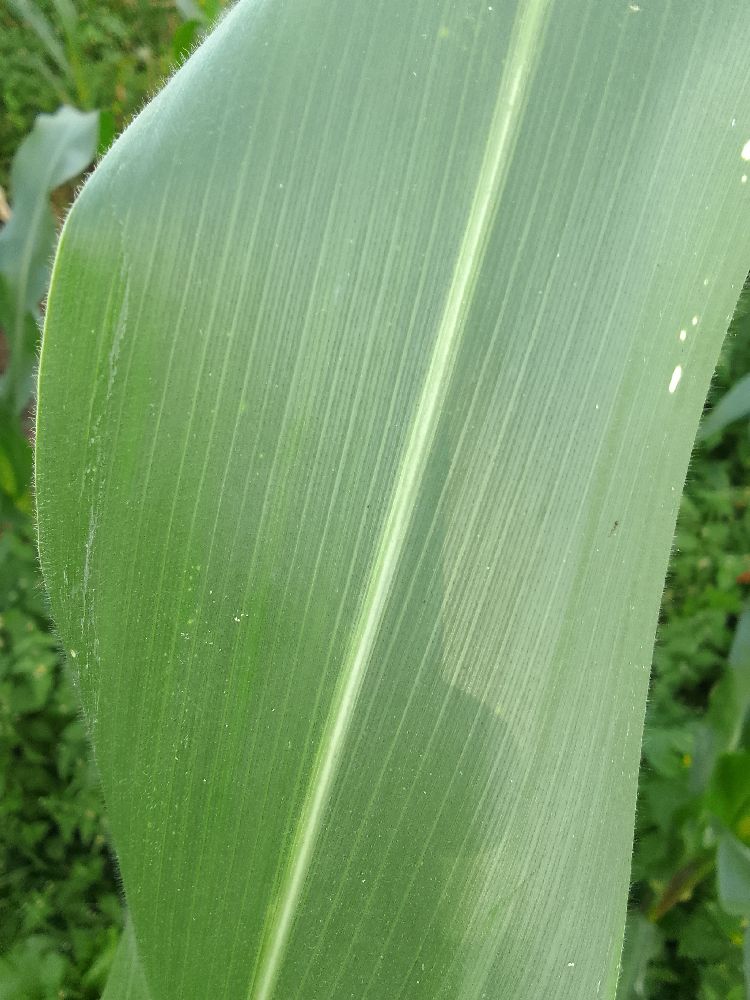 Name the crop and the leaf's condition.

maize, healthy
